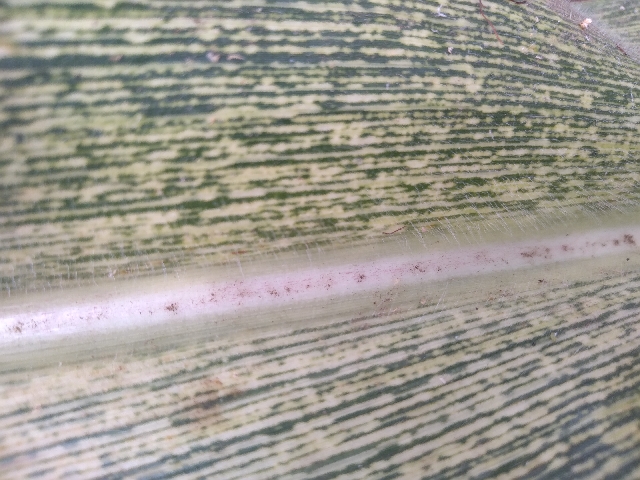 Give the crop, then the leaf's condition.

maize, maize streak virus
